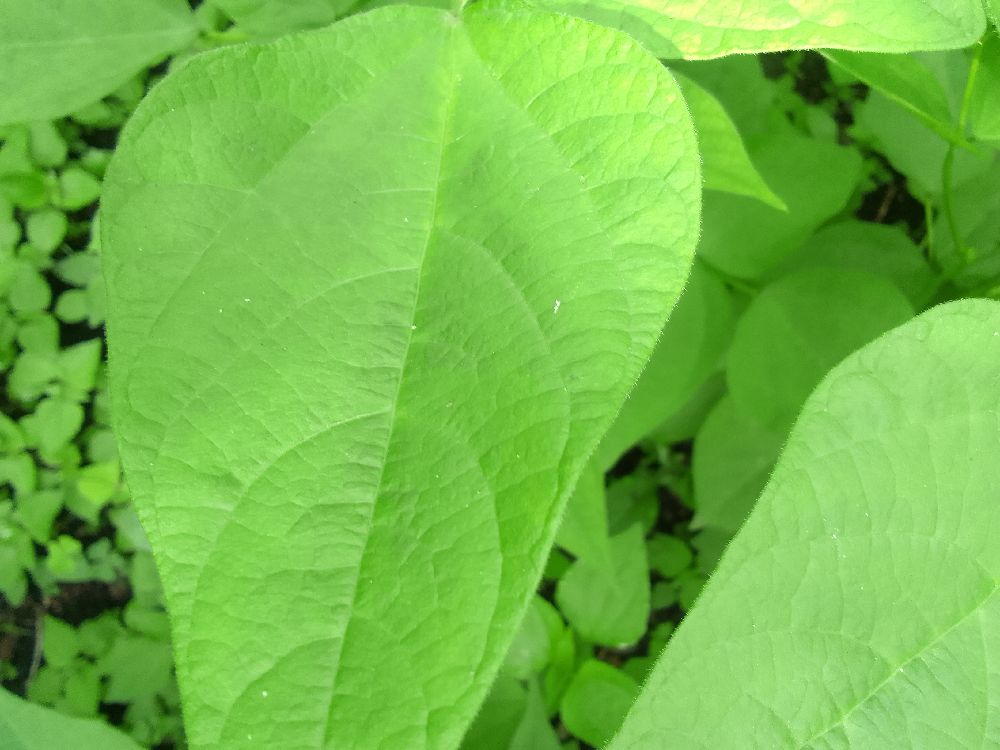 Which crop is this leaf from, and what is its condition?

common bean, healthy
